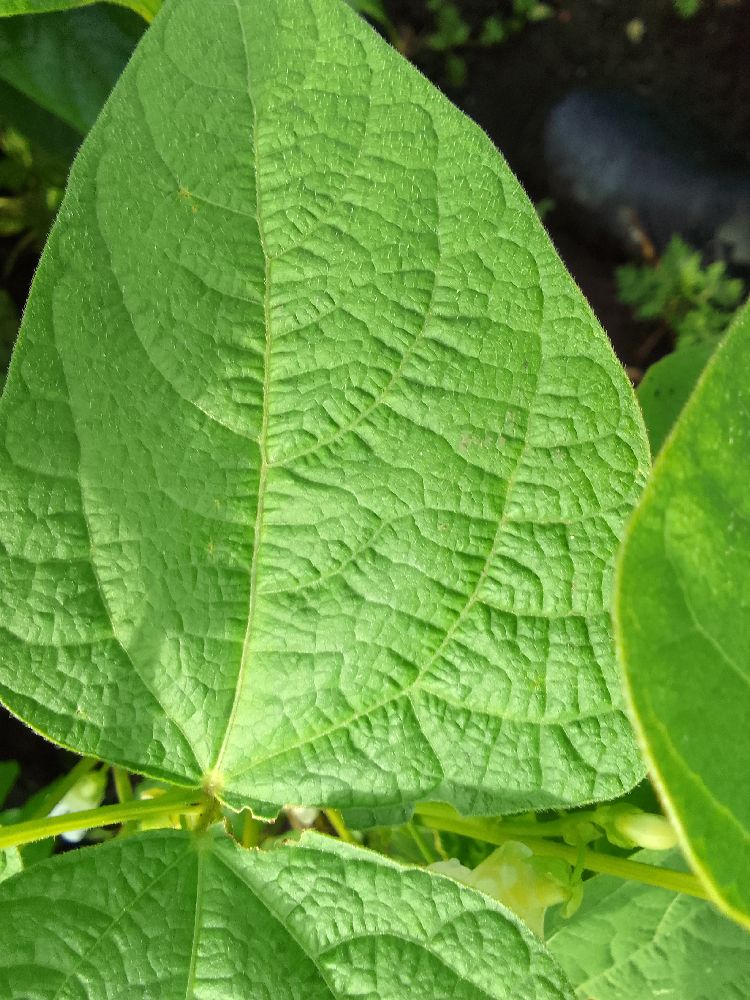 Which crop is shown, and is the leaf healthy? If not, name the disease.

common bean, healthy
